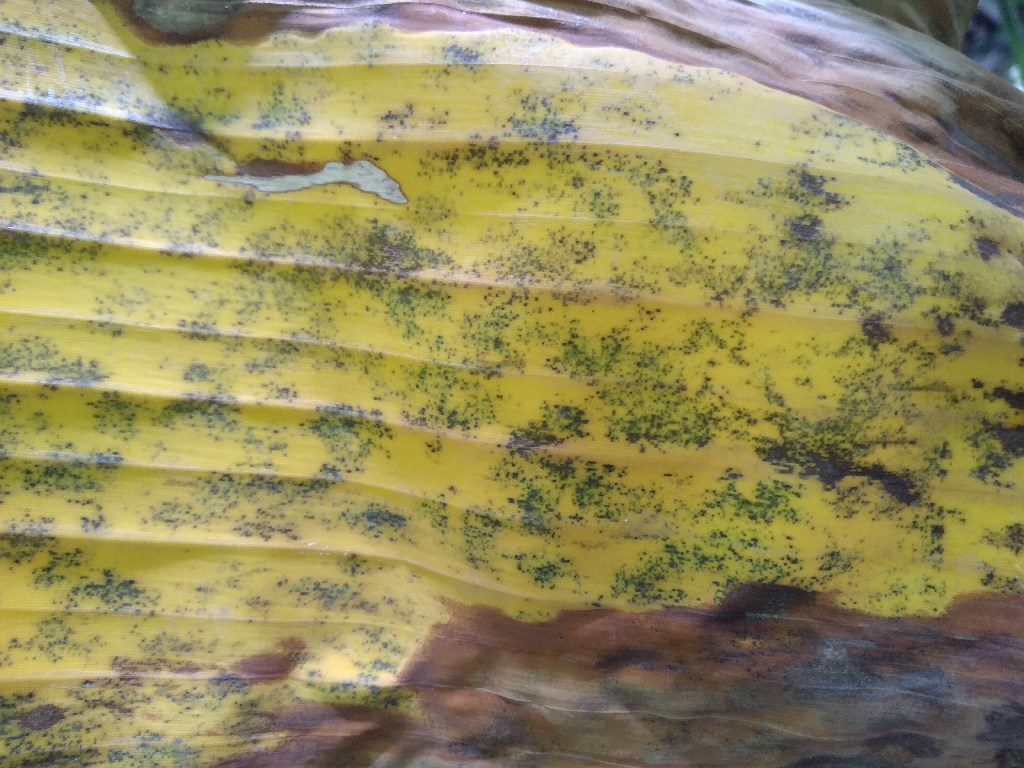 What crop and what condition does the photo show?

banana, black sigatoka
